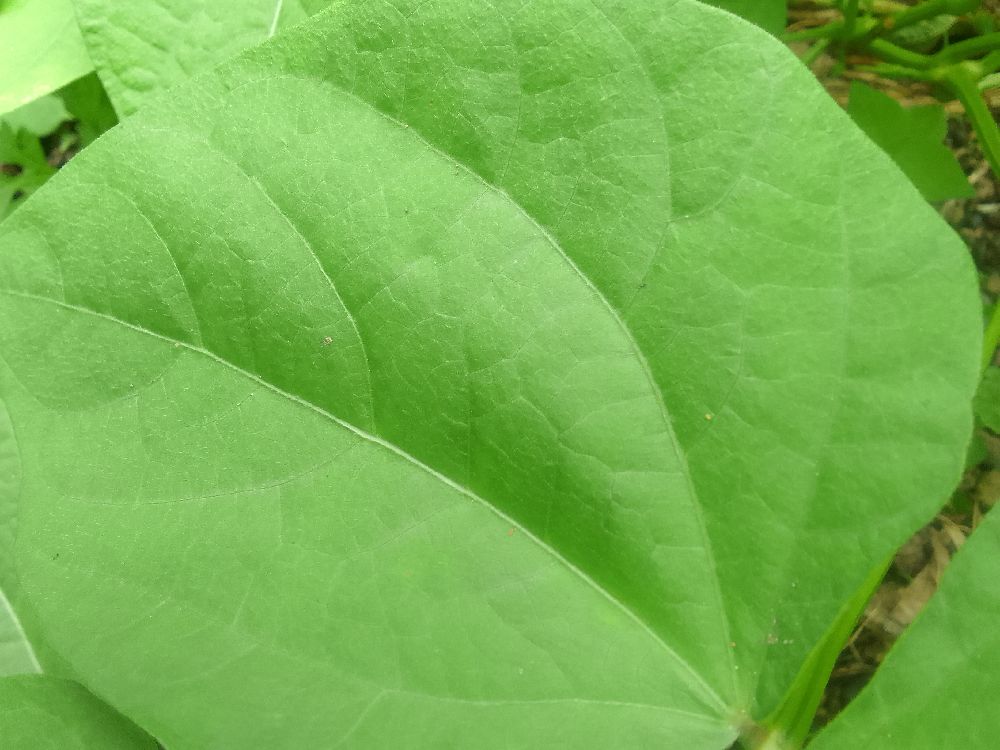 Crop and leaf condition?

common bean, healthy
